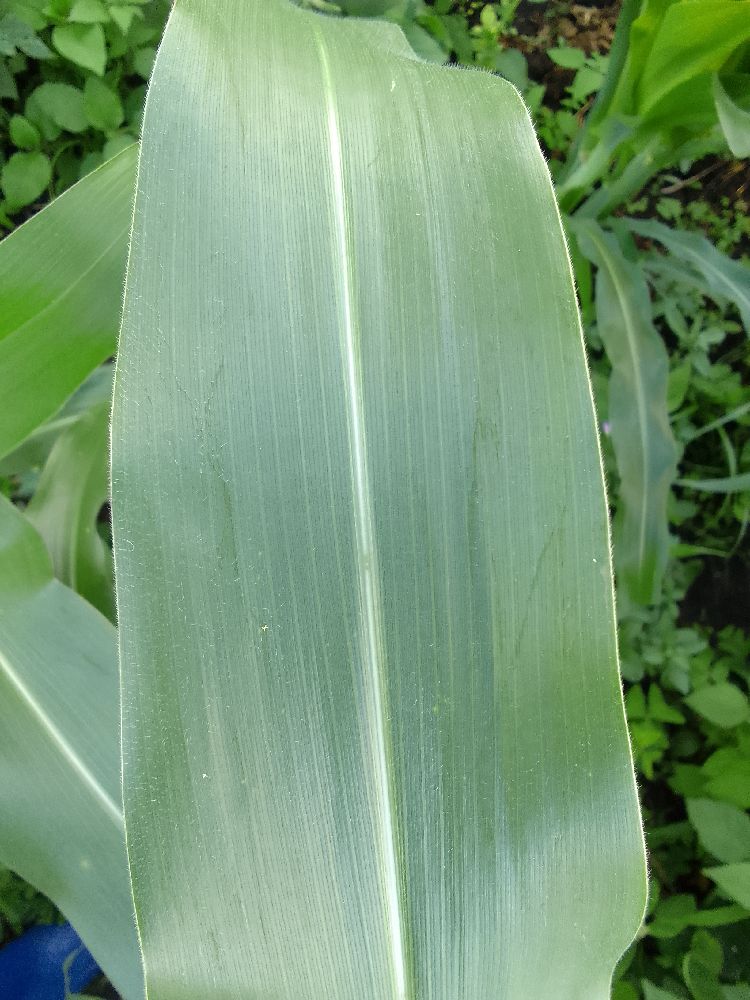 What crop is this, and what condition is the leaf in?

maize, healthy
